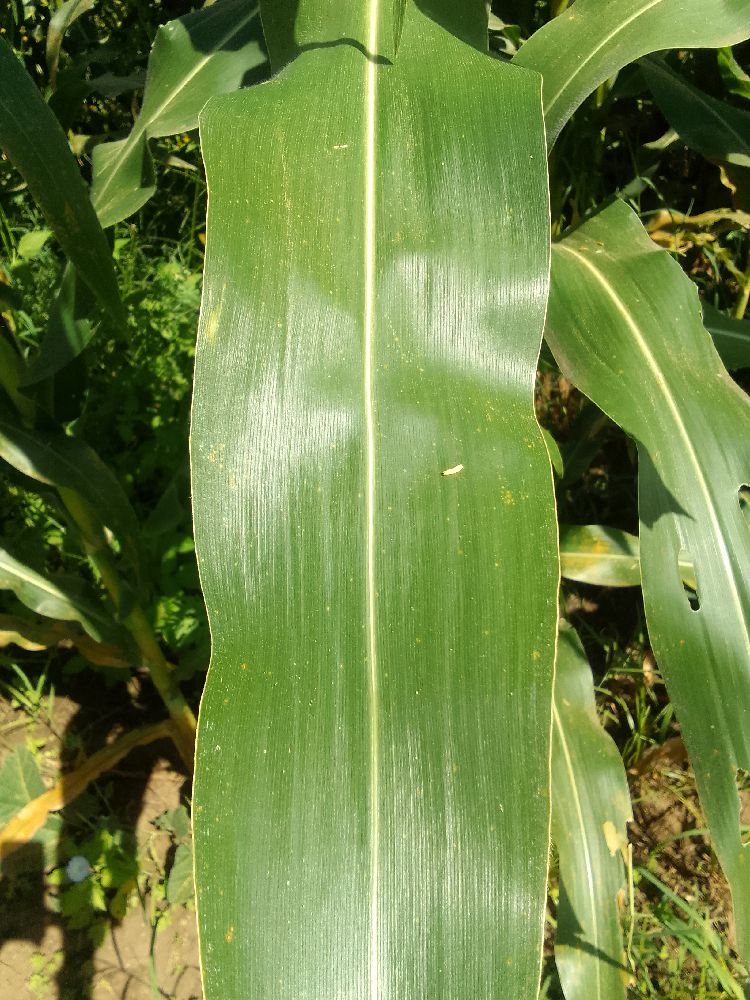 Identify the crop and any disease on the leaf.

maize, healthy
